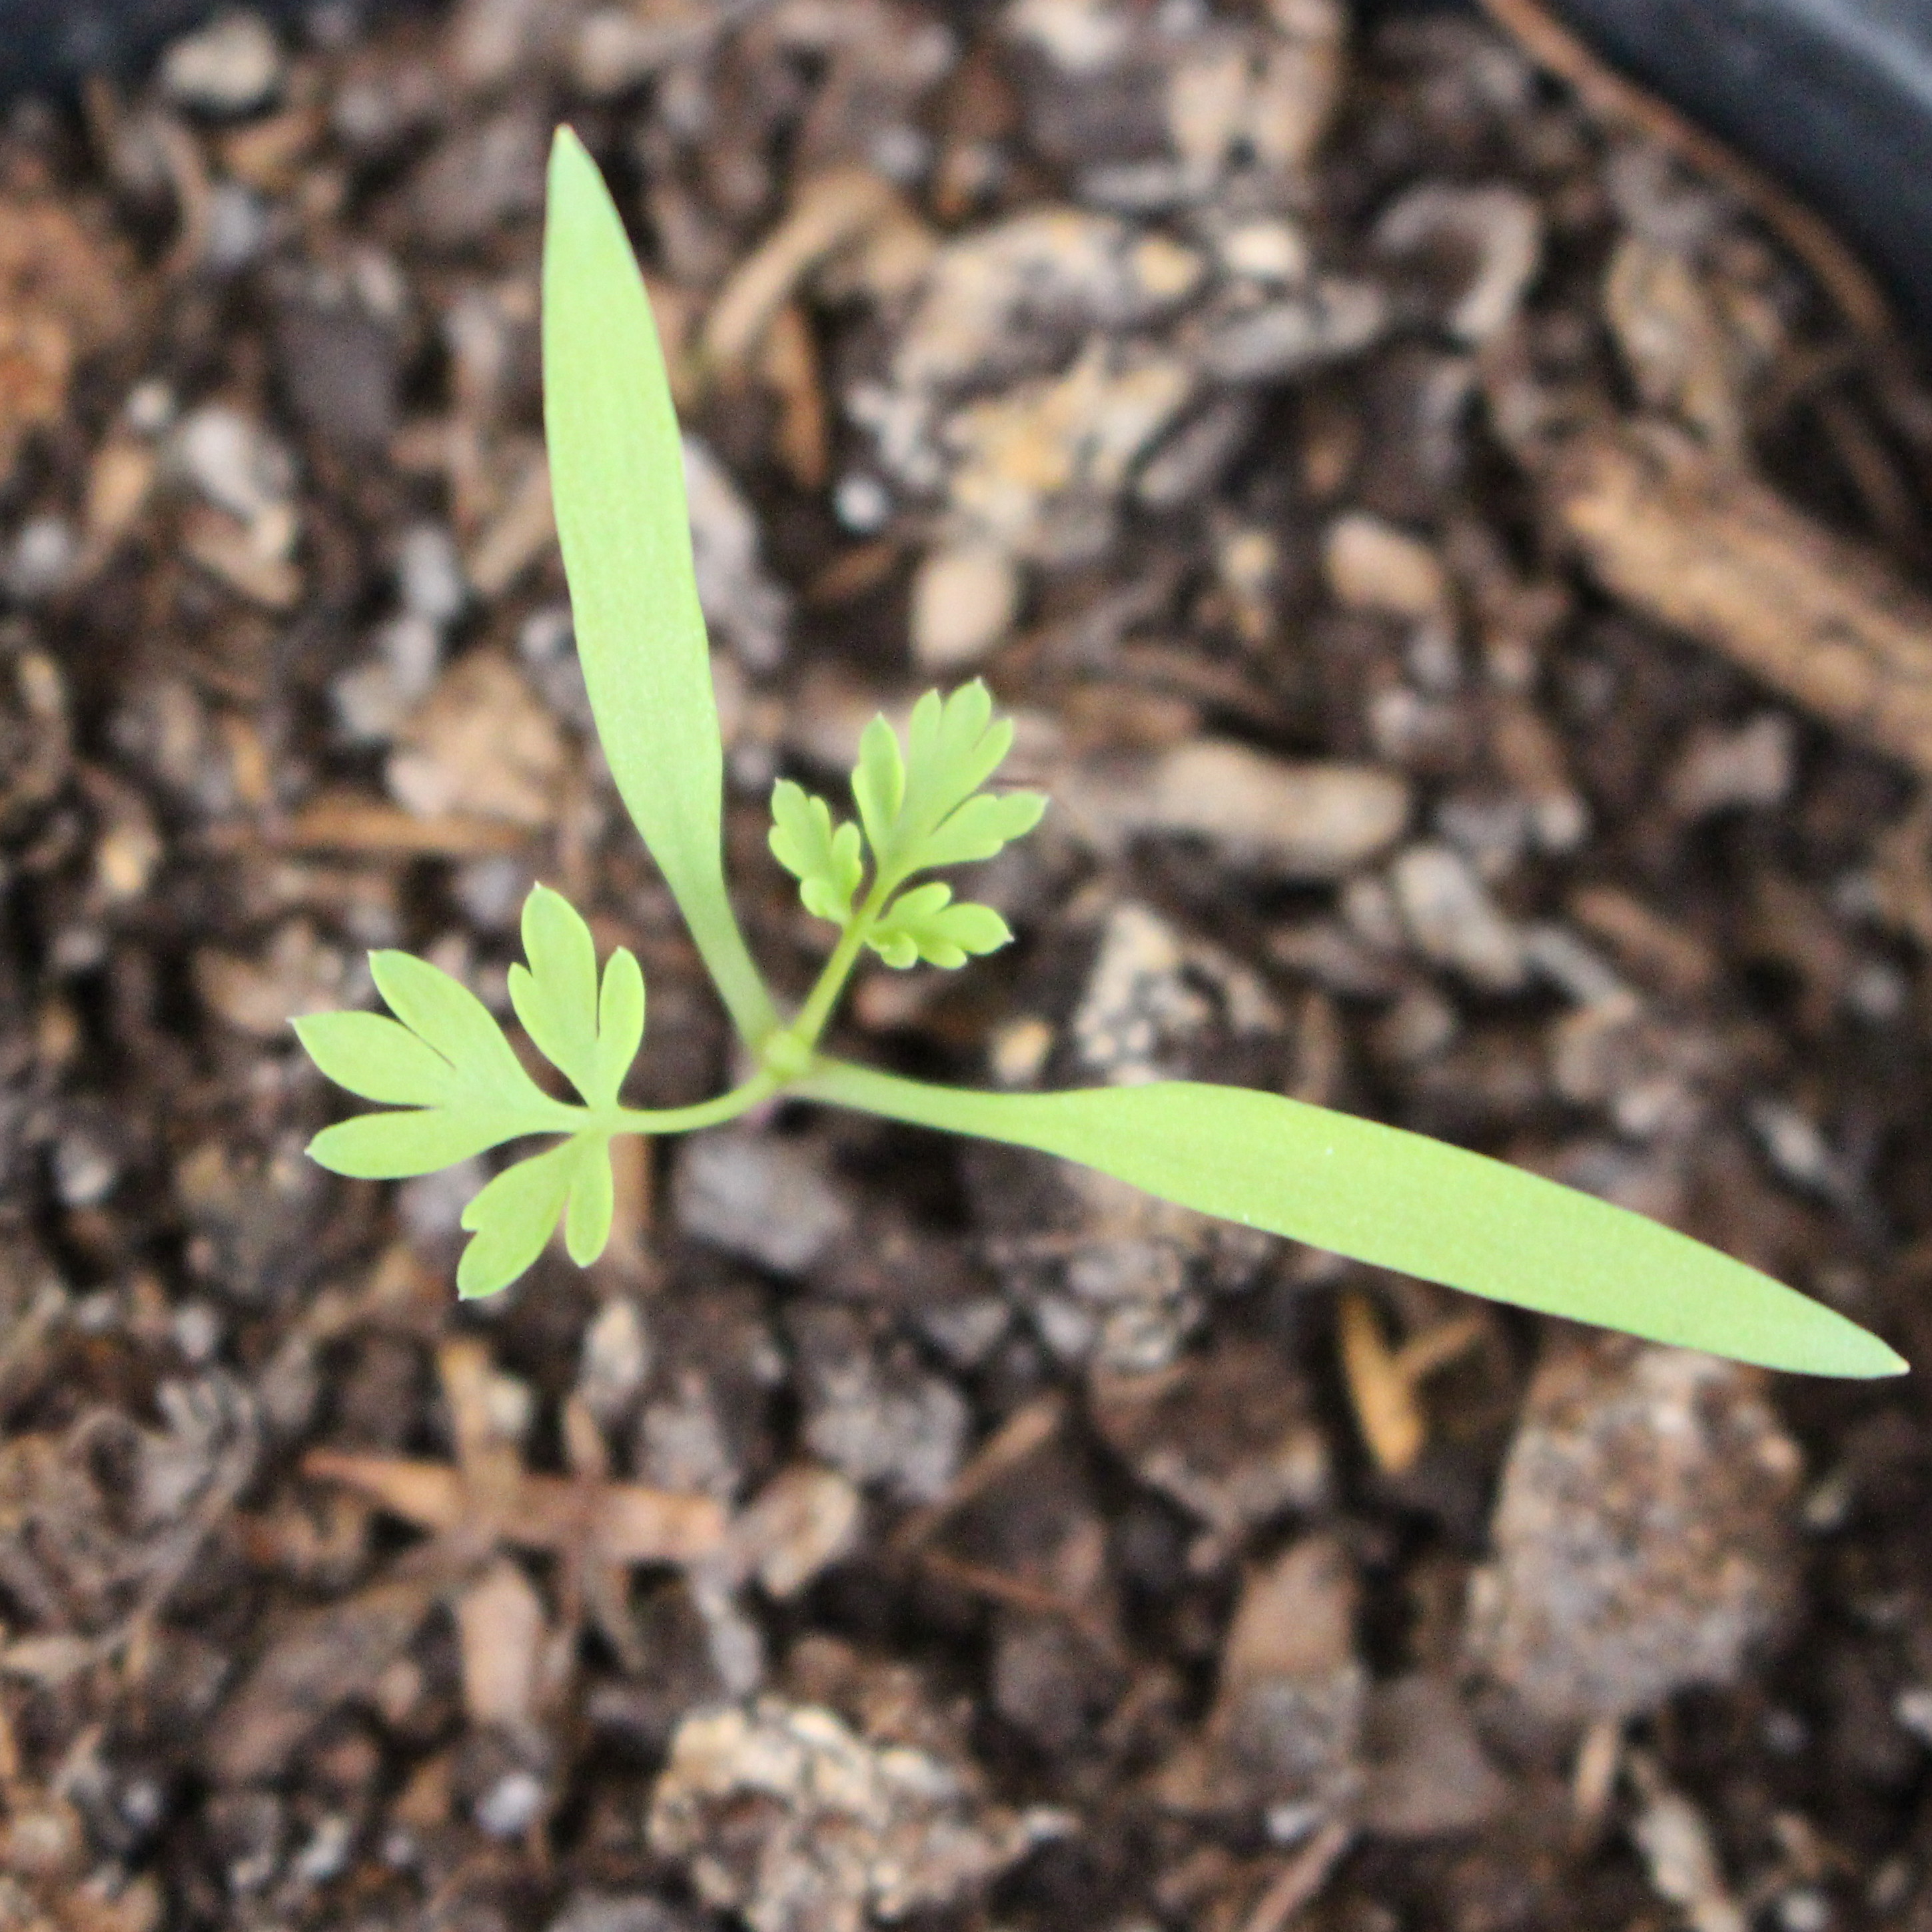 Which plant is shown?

Fumaria officinalis
